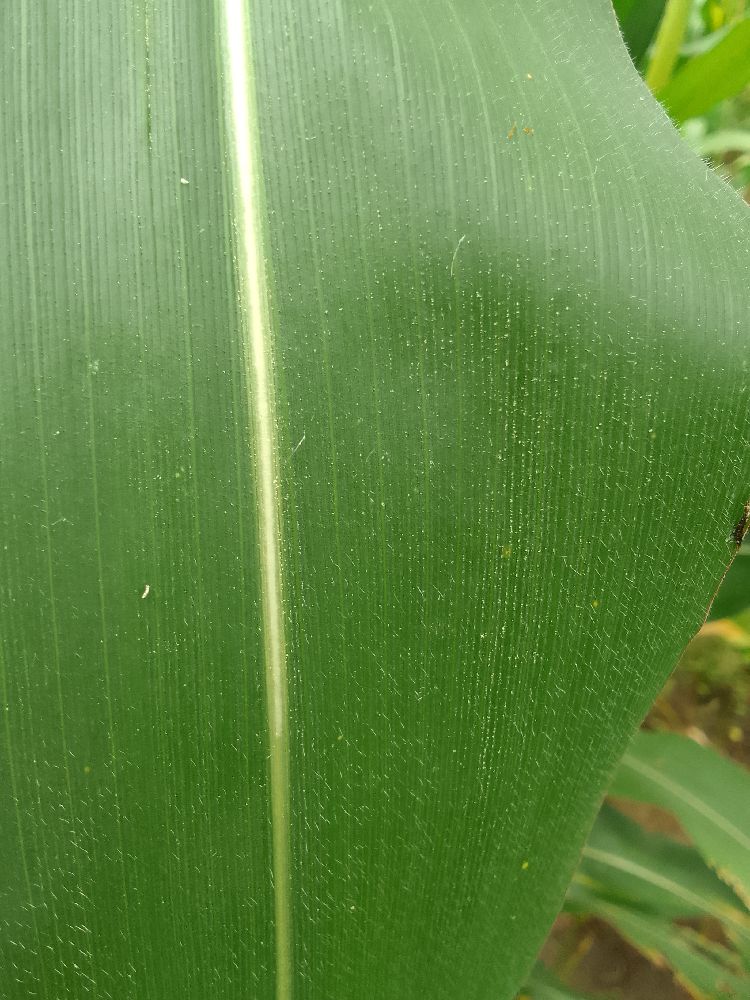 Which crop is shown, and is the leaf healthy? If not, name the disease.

maize, healthy
